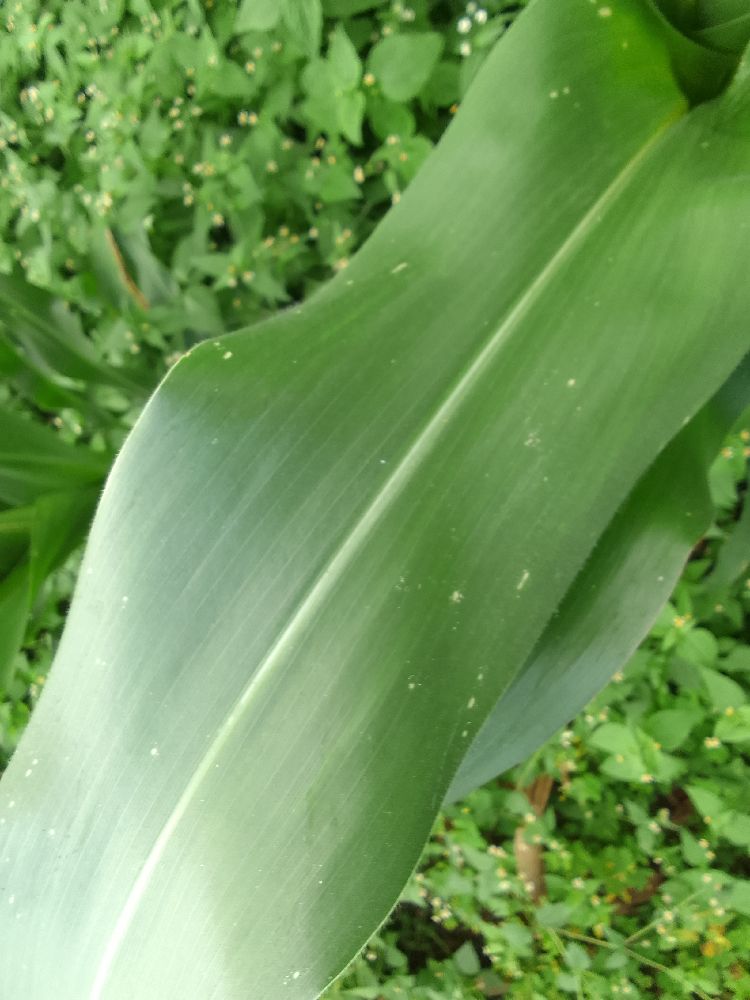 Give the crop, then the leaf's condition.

maize, healthy
